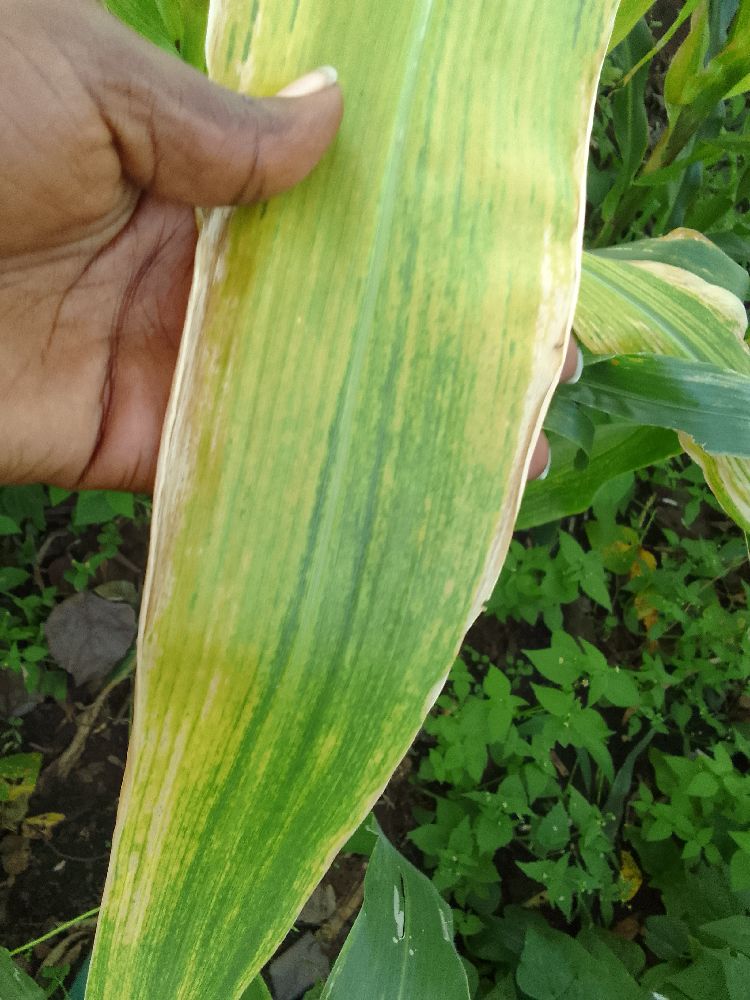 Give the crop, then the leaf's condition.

maize, maize lethal necrosis
